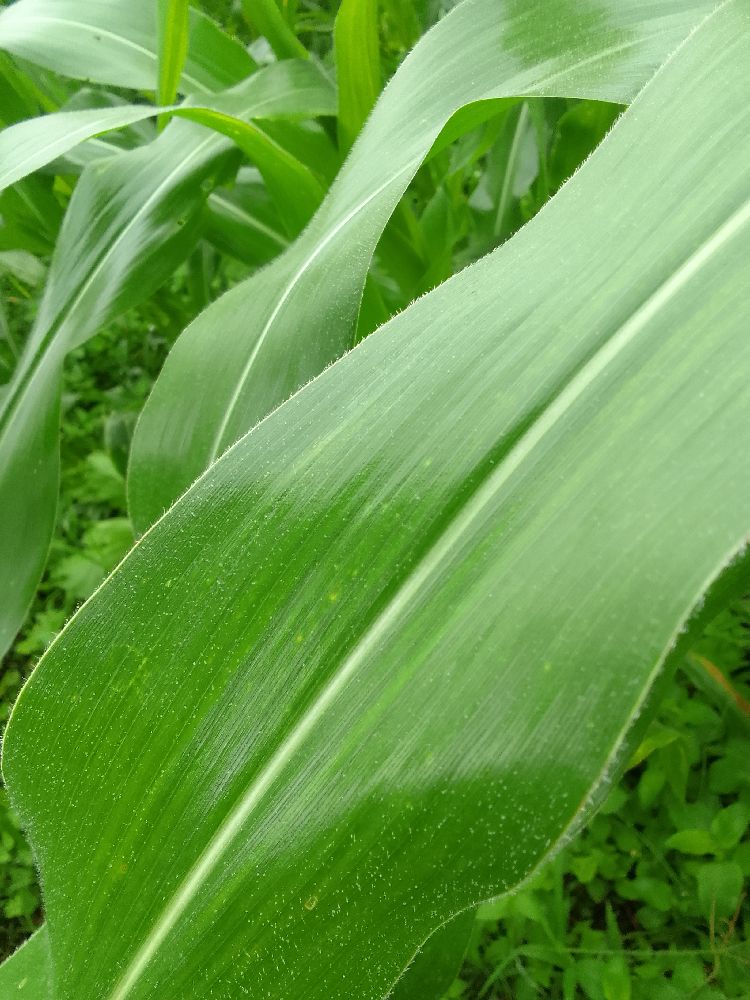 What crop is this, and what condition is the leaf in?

maize, healthy
